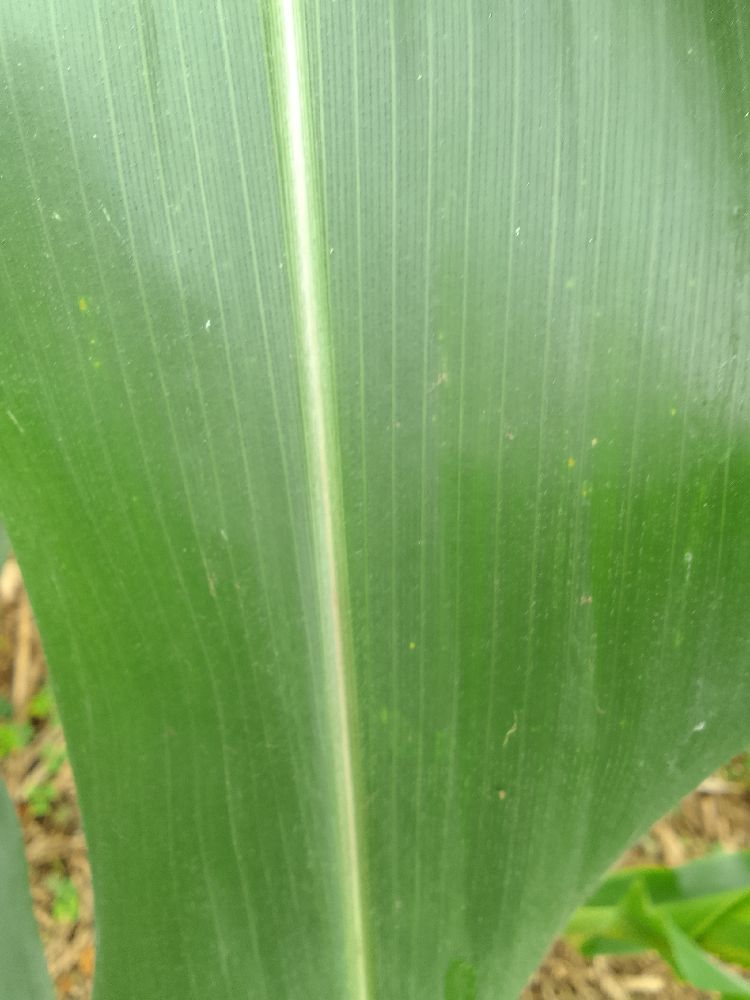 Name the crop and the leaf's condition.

maize, healthy
